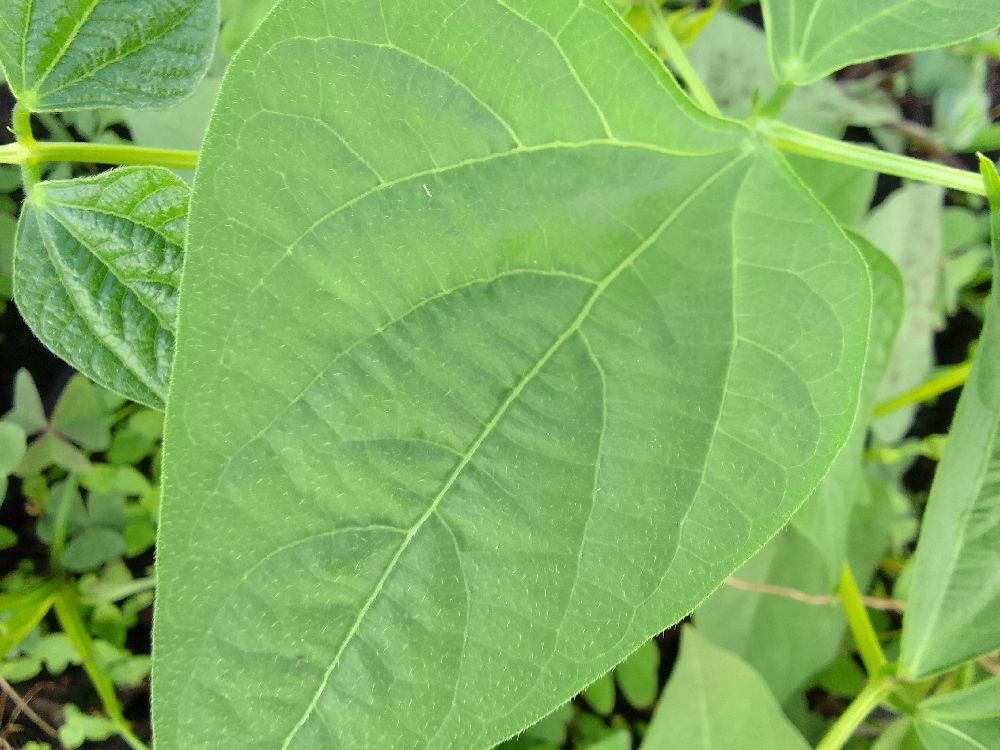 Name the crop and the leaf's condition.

common bean, healthy
